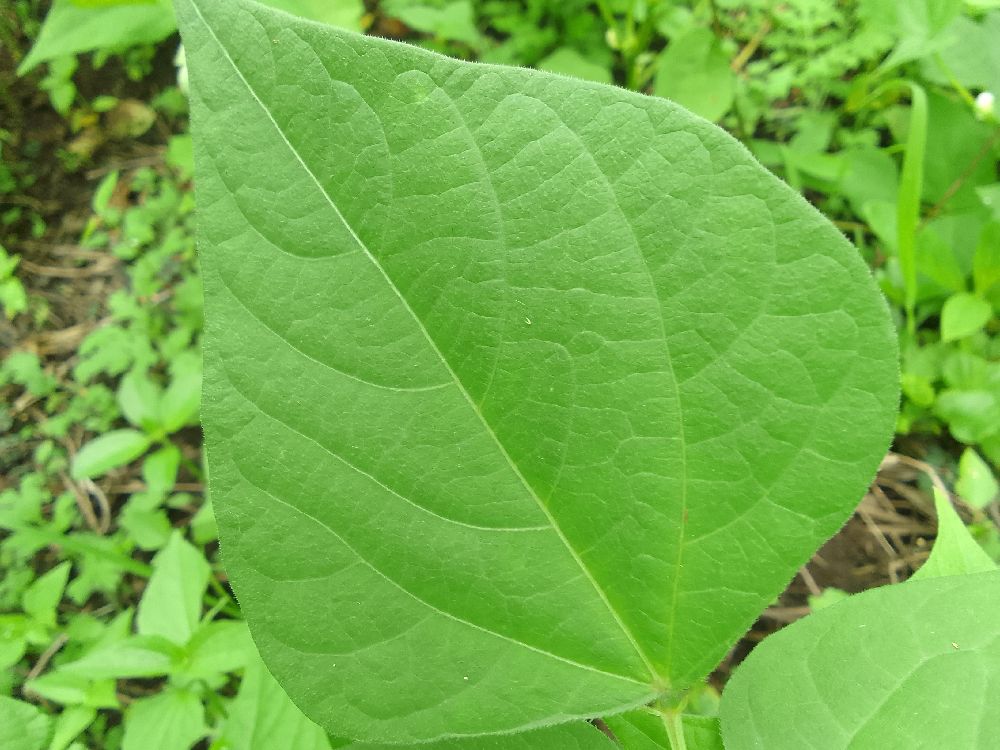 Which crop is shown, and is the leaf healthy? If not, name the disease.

common bean, healthy
